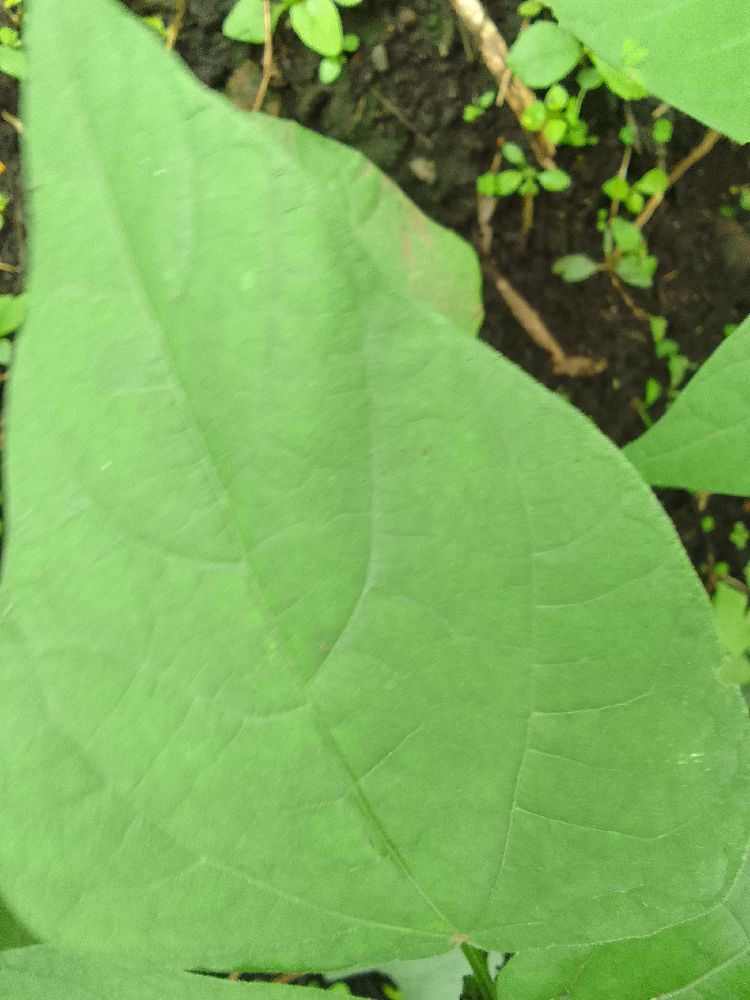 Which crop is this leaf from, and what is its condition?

common bean, healthy
